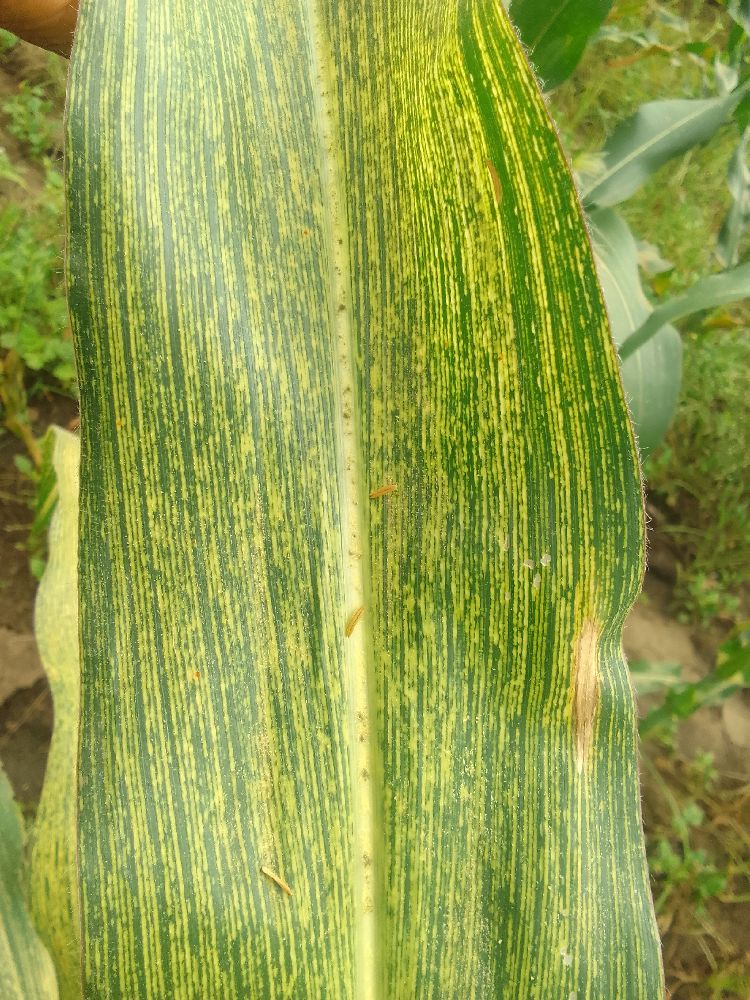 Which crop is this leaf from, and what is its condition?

maize, maize streak virus
